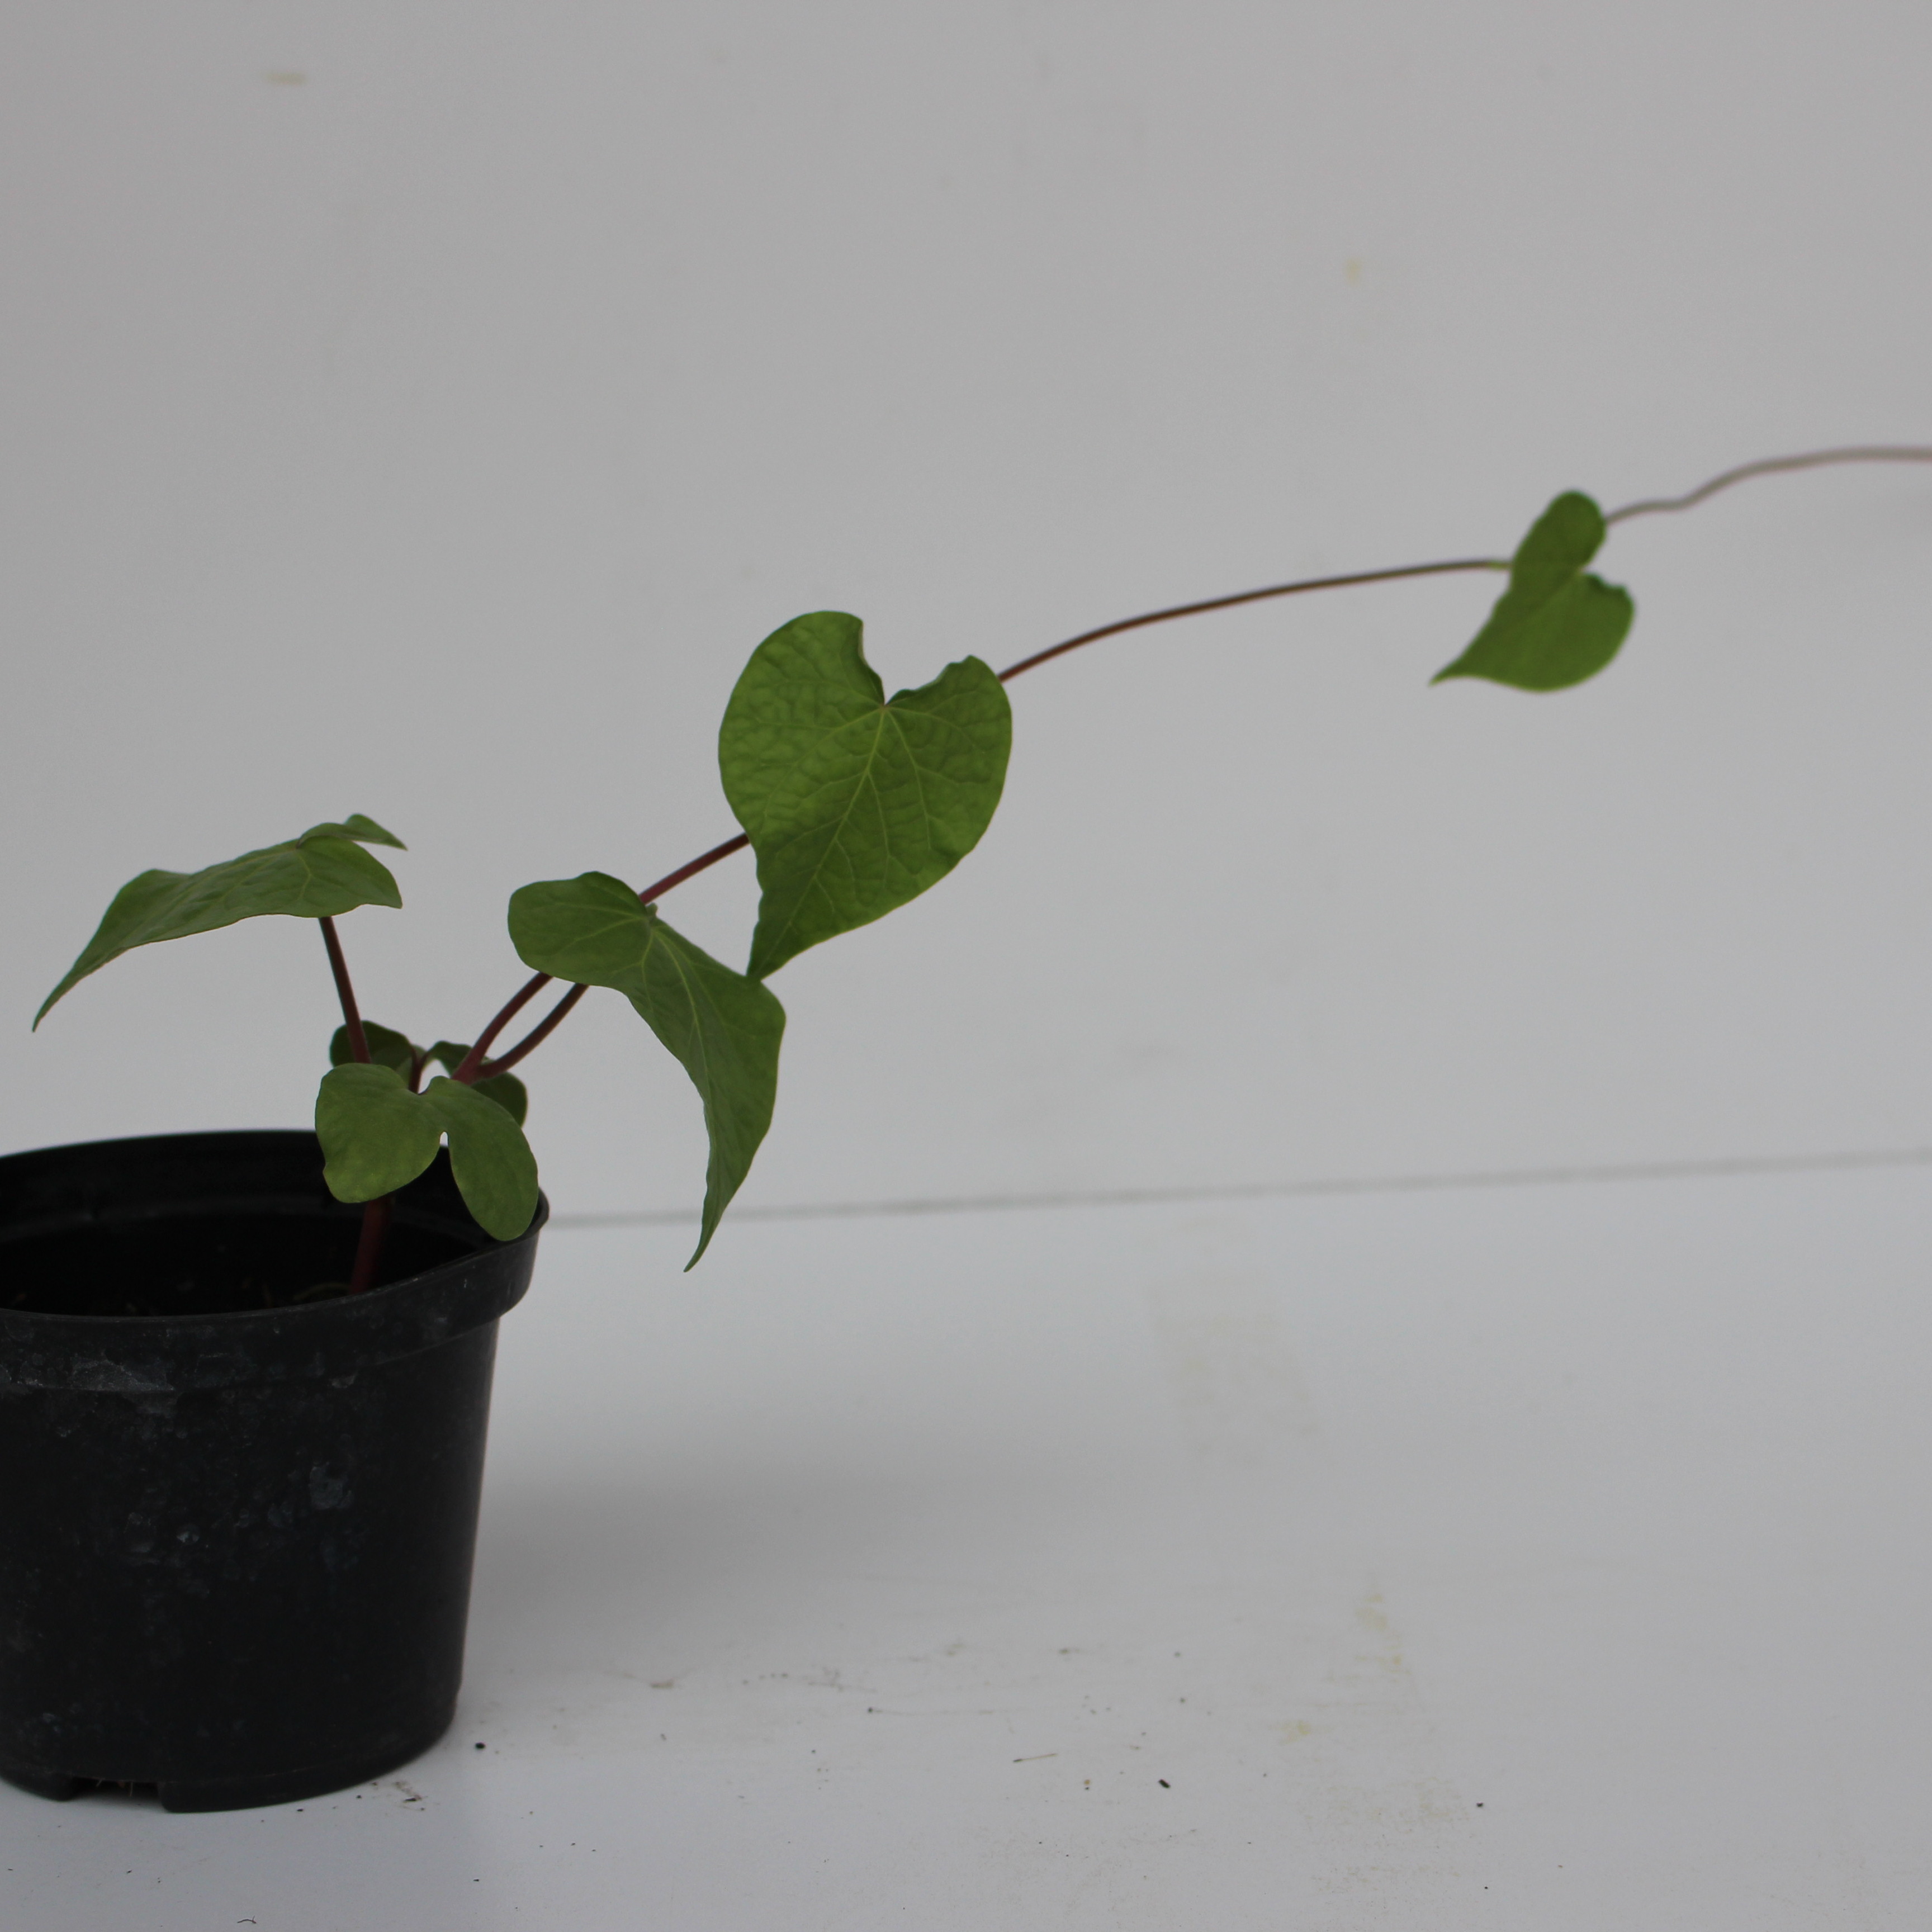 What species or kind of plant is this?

Convolvulus arvensis
